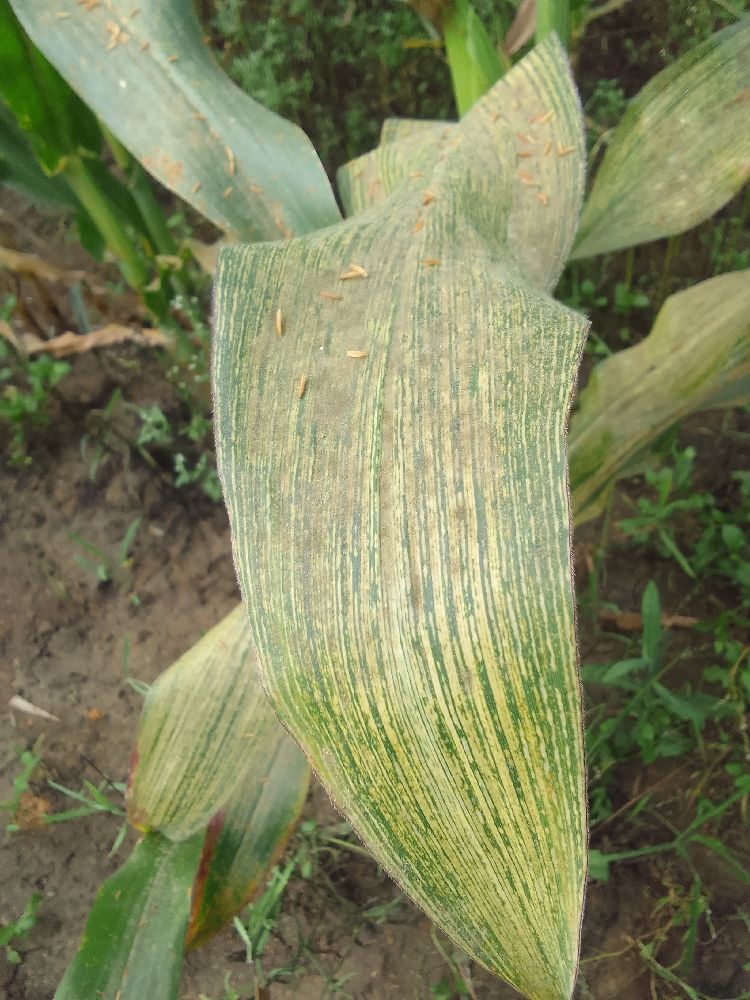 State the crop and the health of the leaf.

maize, maize streak virus
